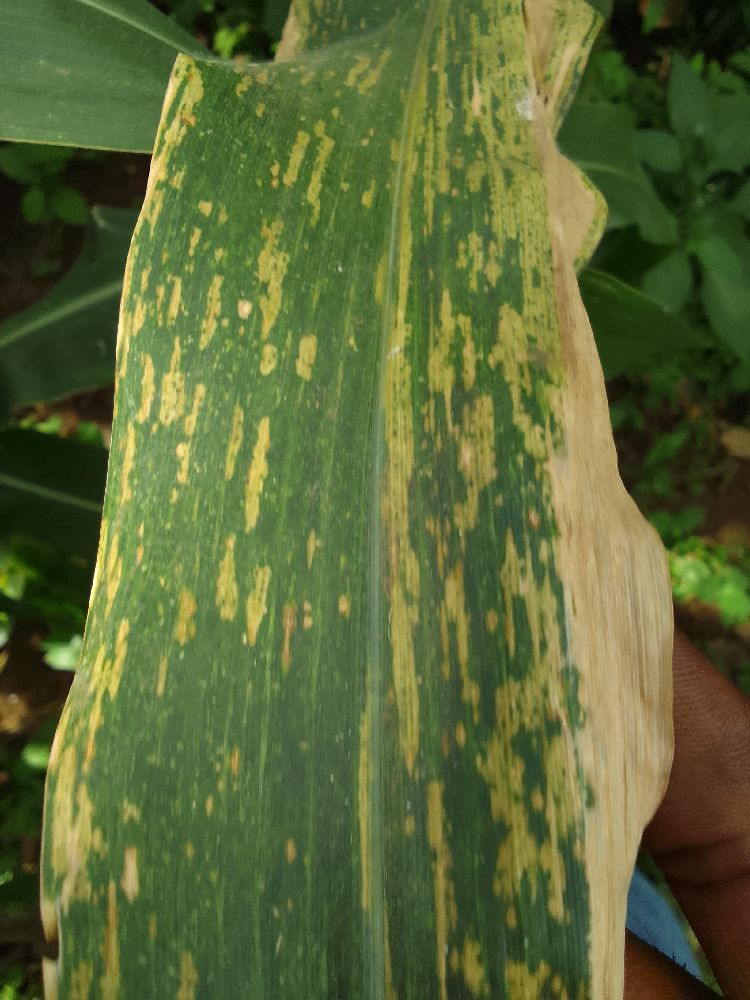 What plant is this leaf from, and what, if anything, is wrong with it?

maize, maize lethal necrosis
